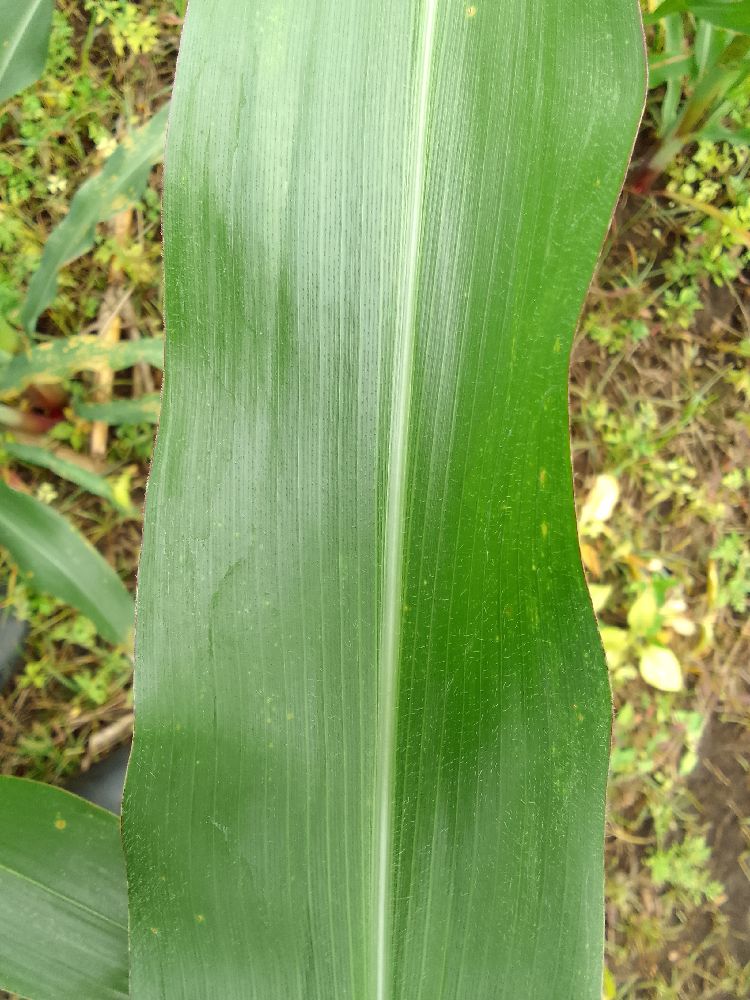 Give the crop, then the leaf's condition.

maize, healthy
